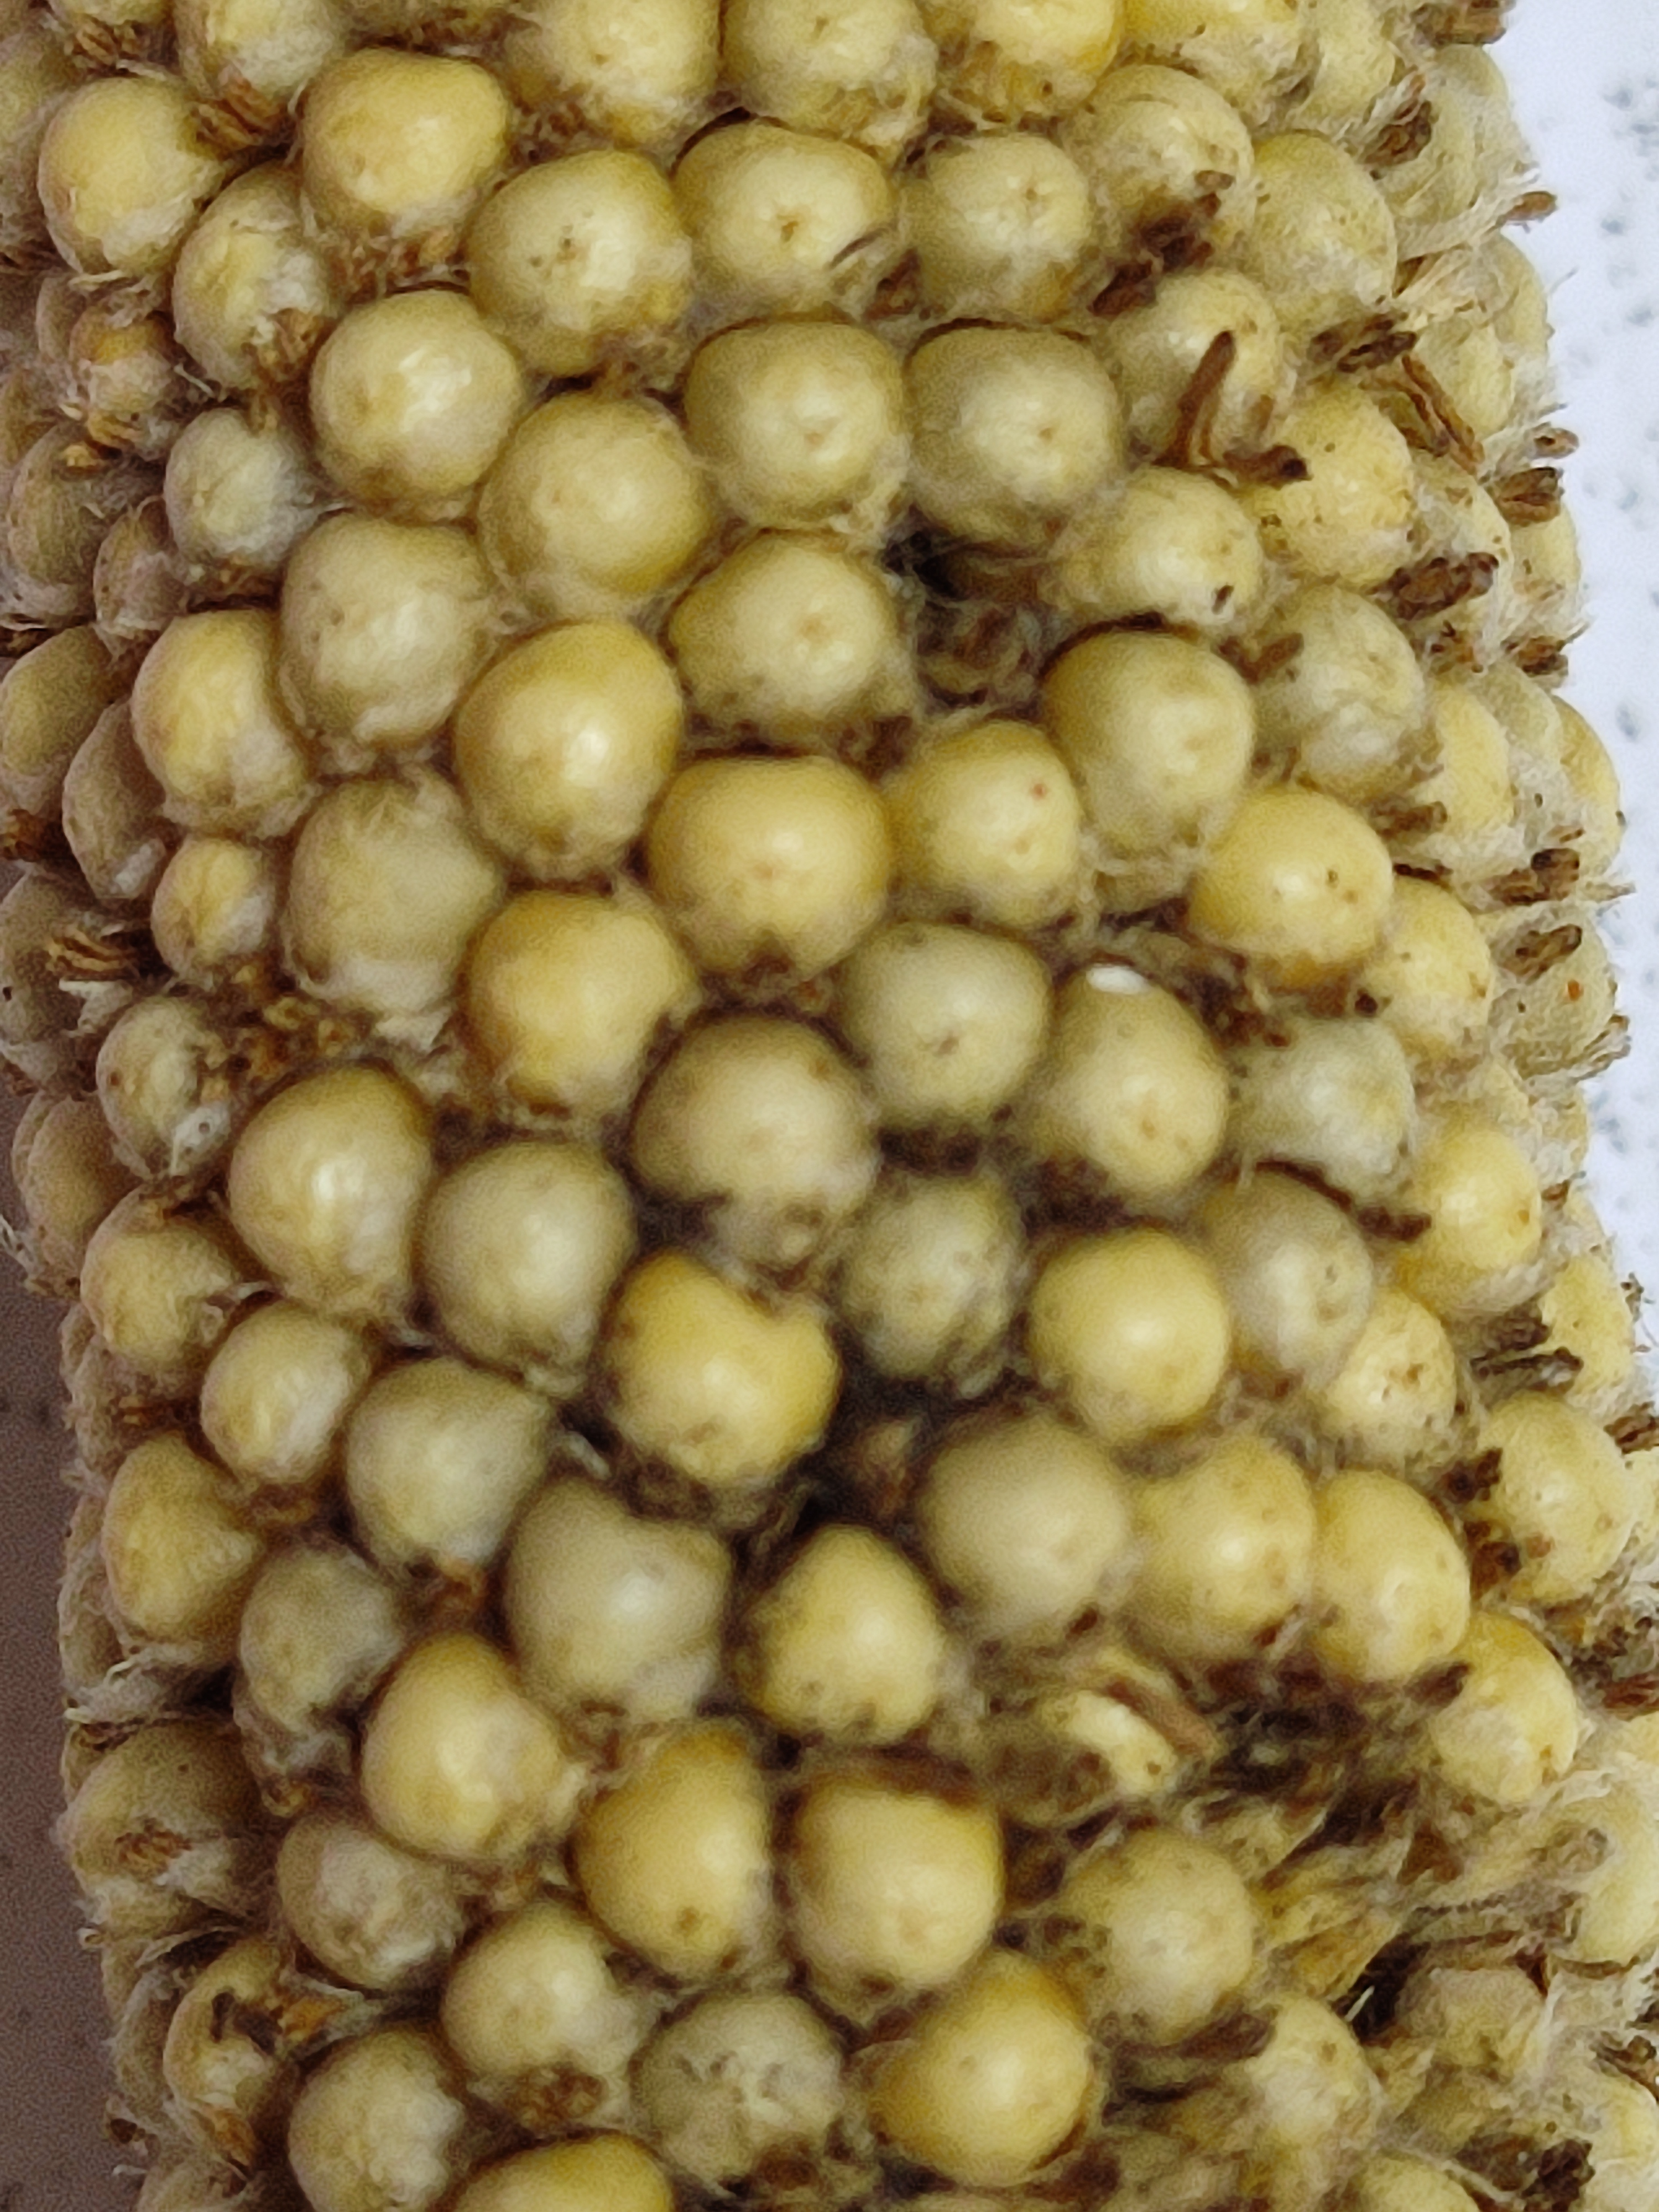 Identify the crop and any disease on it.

pearl millet, smut
